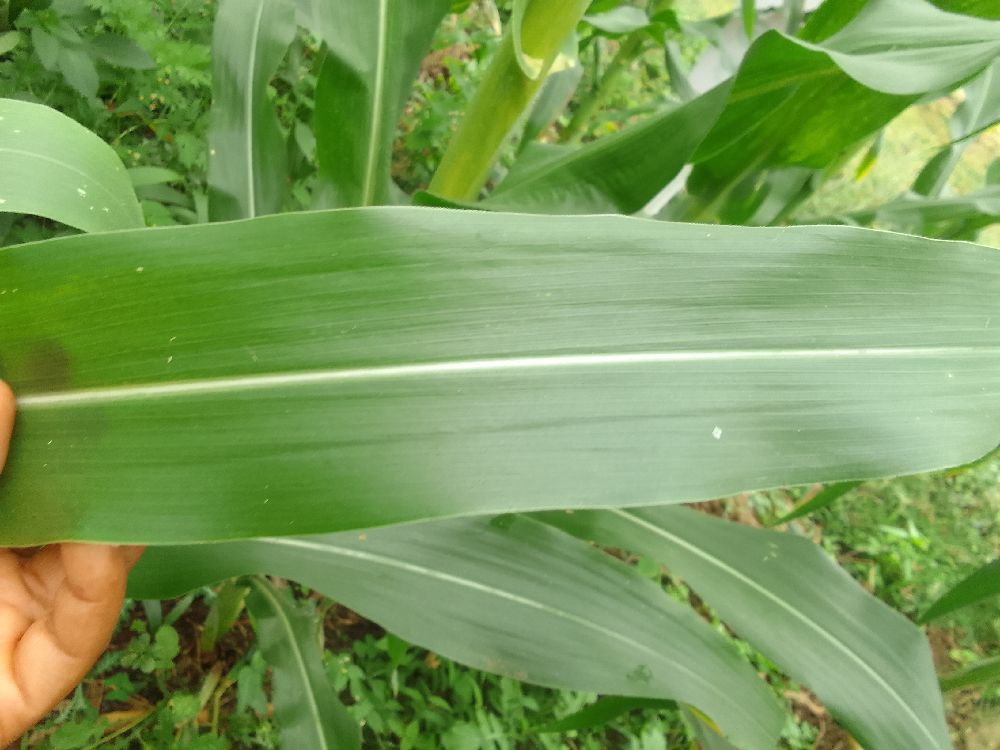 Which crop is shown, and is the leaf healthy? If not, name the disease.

maize, healthy
